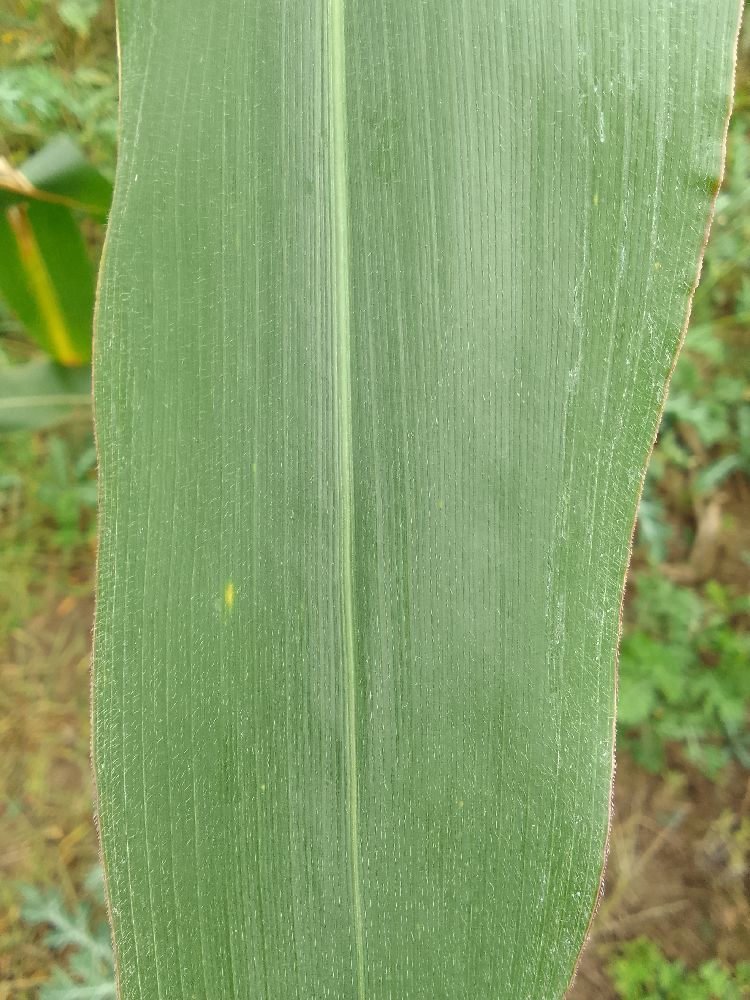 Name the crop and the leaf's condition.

maize, healthy
